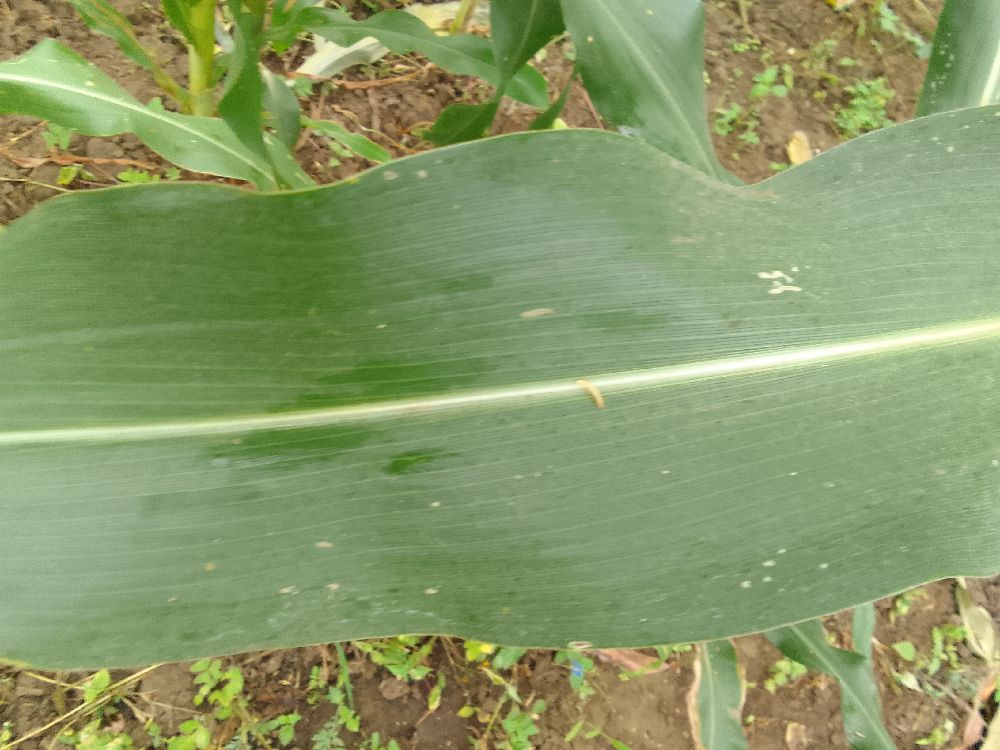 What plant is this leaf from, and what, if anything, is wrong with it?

maize, healthy
